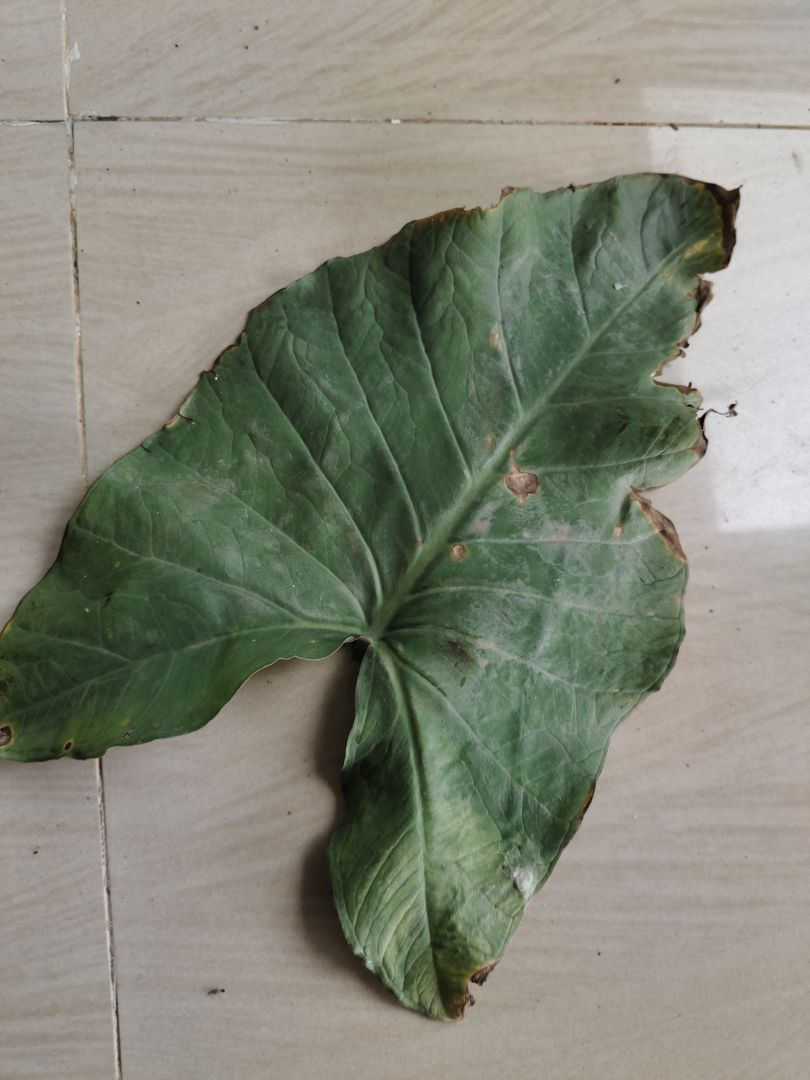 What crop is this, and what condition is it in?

taro, leaf blight
